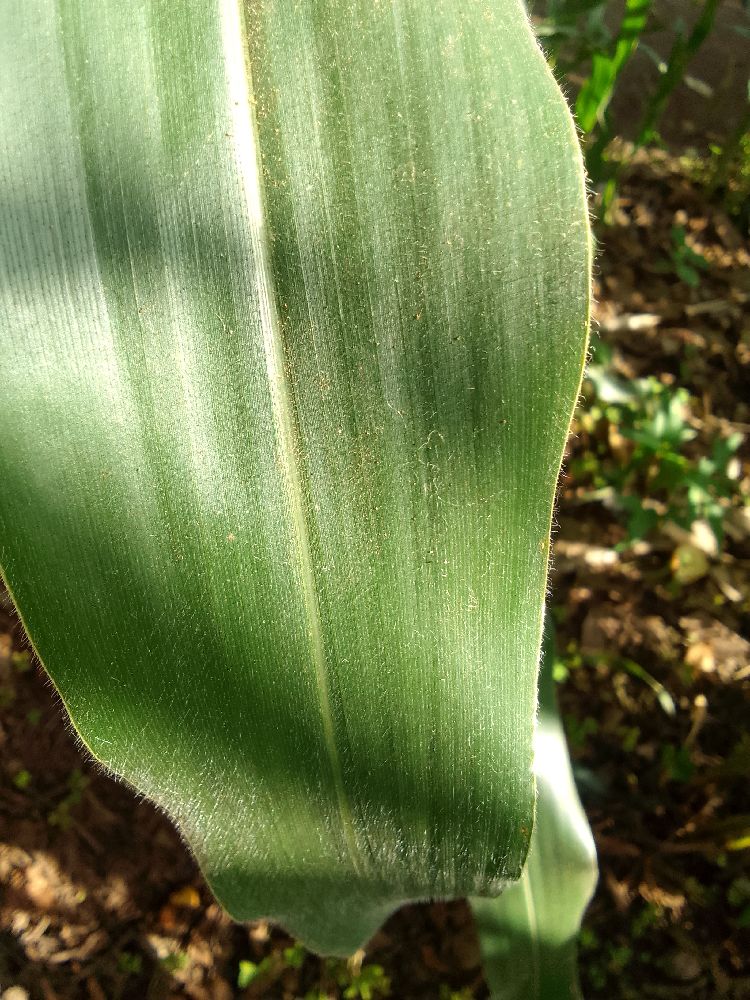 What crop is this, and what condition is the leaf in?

maize, healthy
